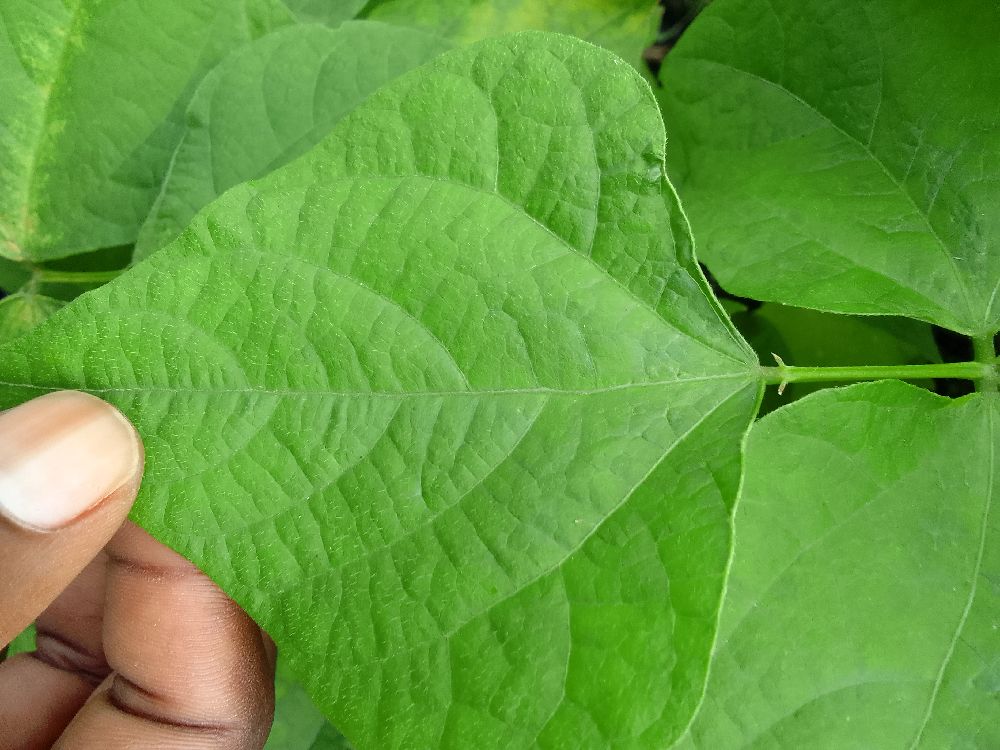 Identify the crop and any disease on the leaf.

common bean, healthy
